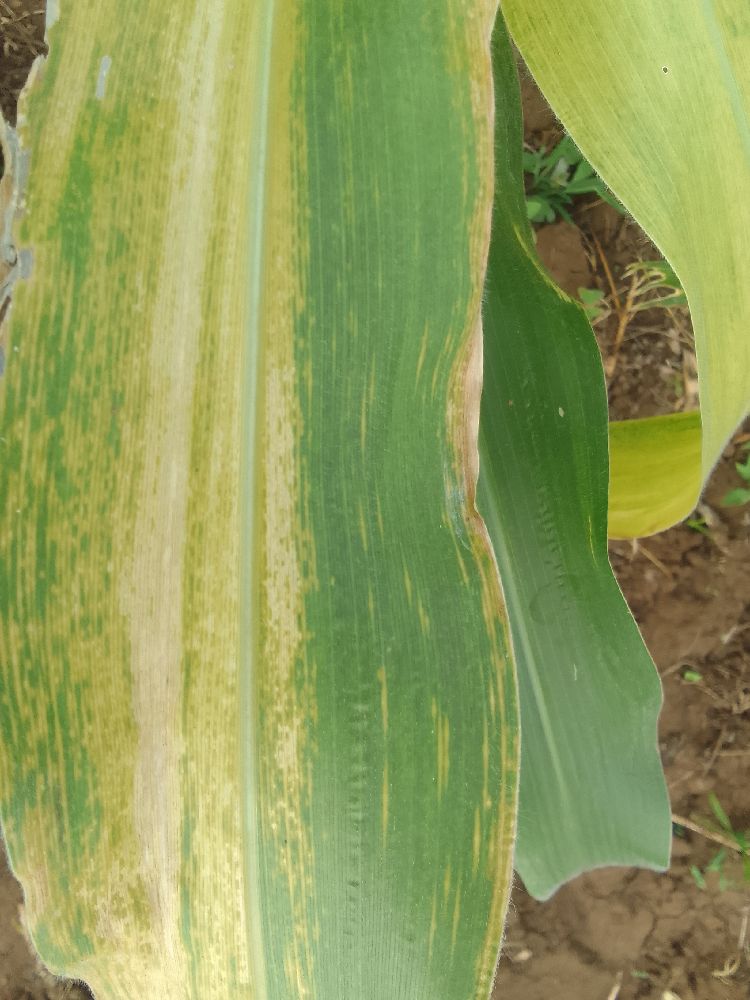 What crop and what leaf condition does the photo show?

maize, maize lethal necrosis
